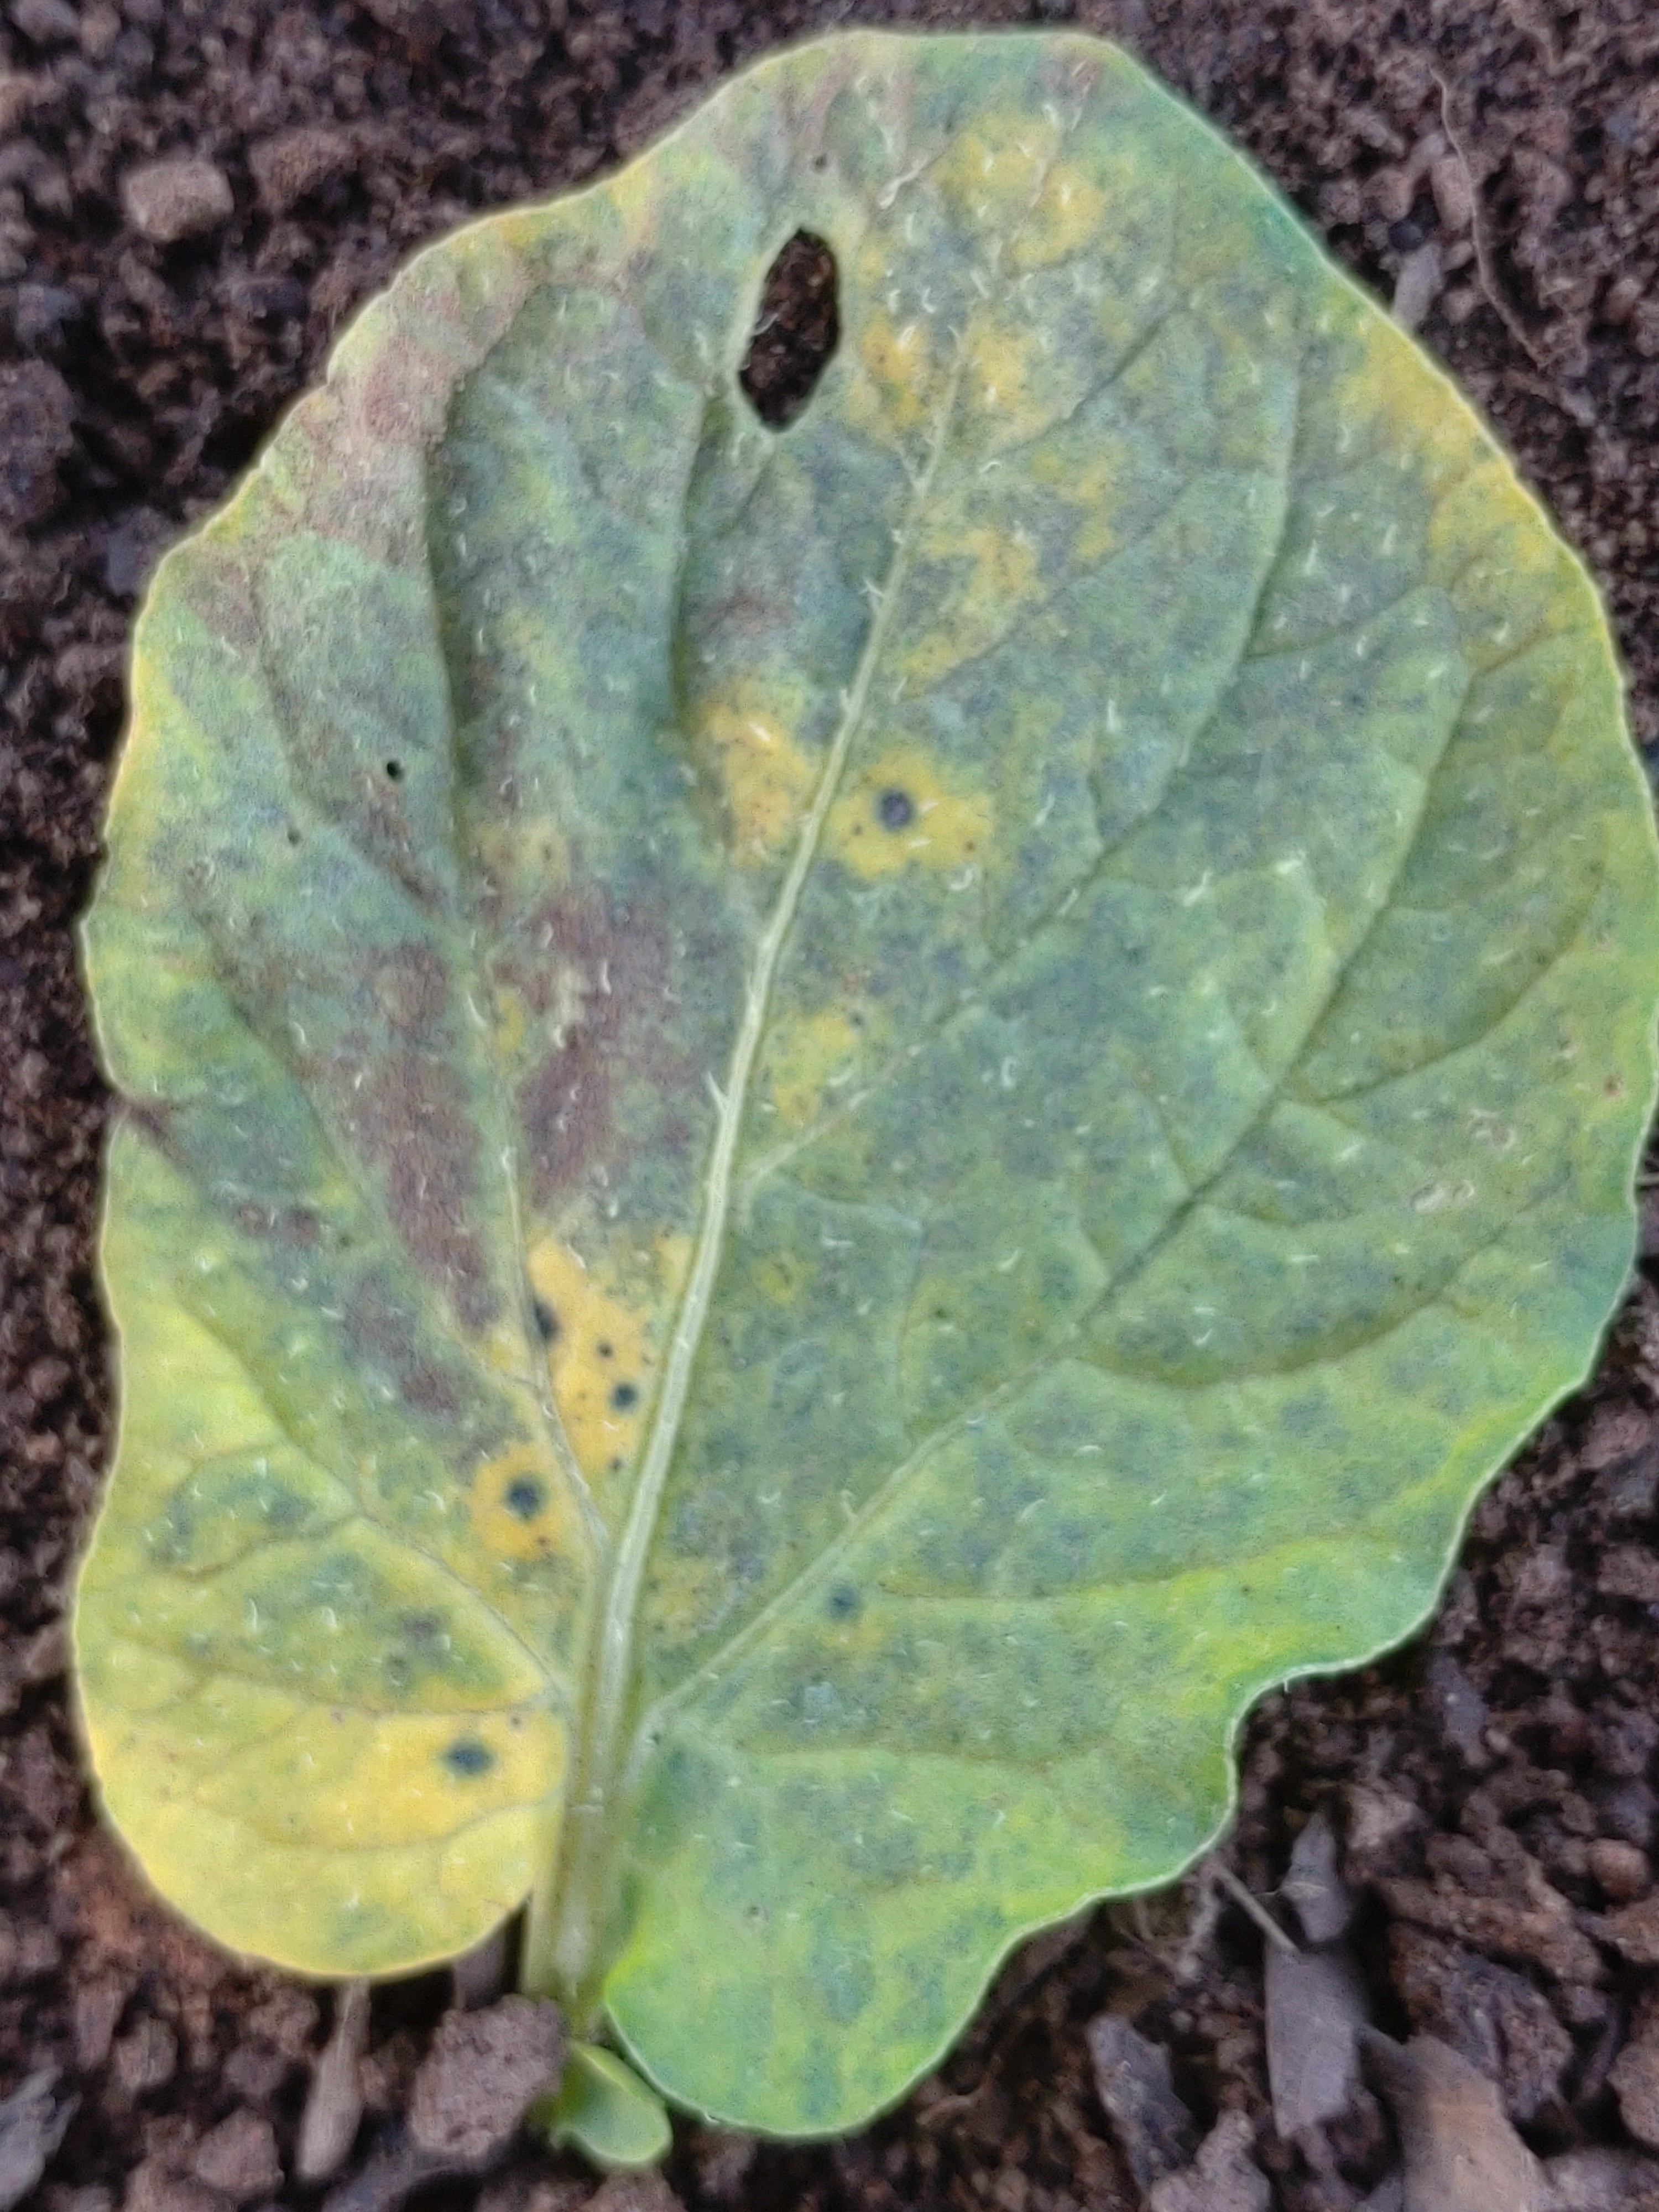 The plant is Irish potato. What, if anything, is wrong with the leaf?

late blight
